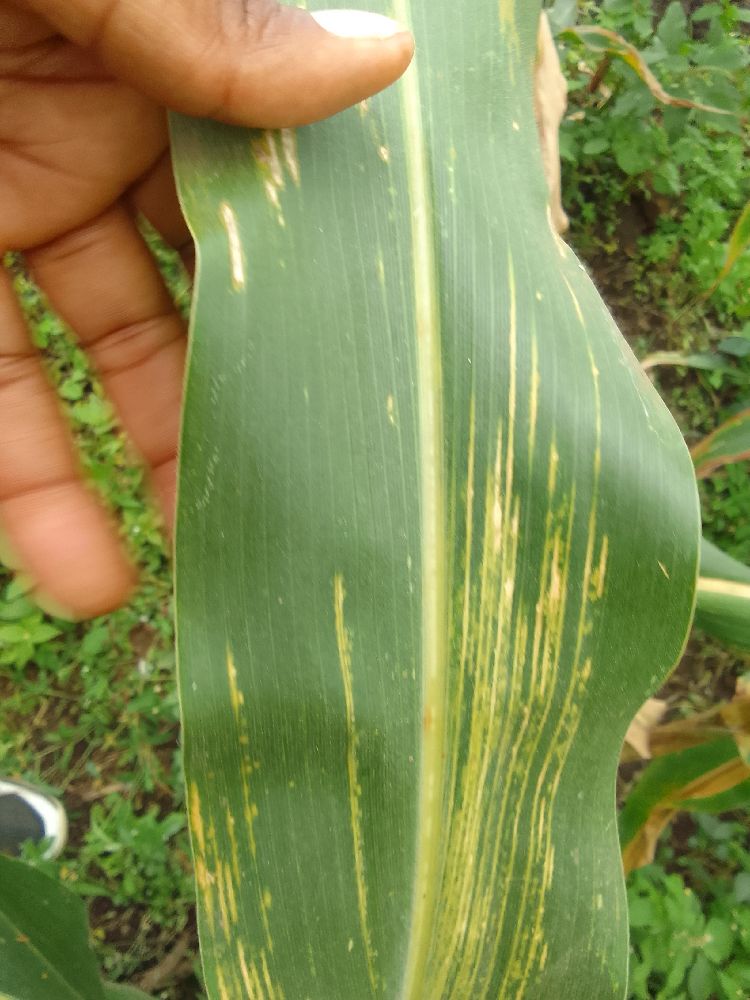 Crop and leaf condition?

maize, maize lethal necrosis
